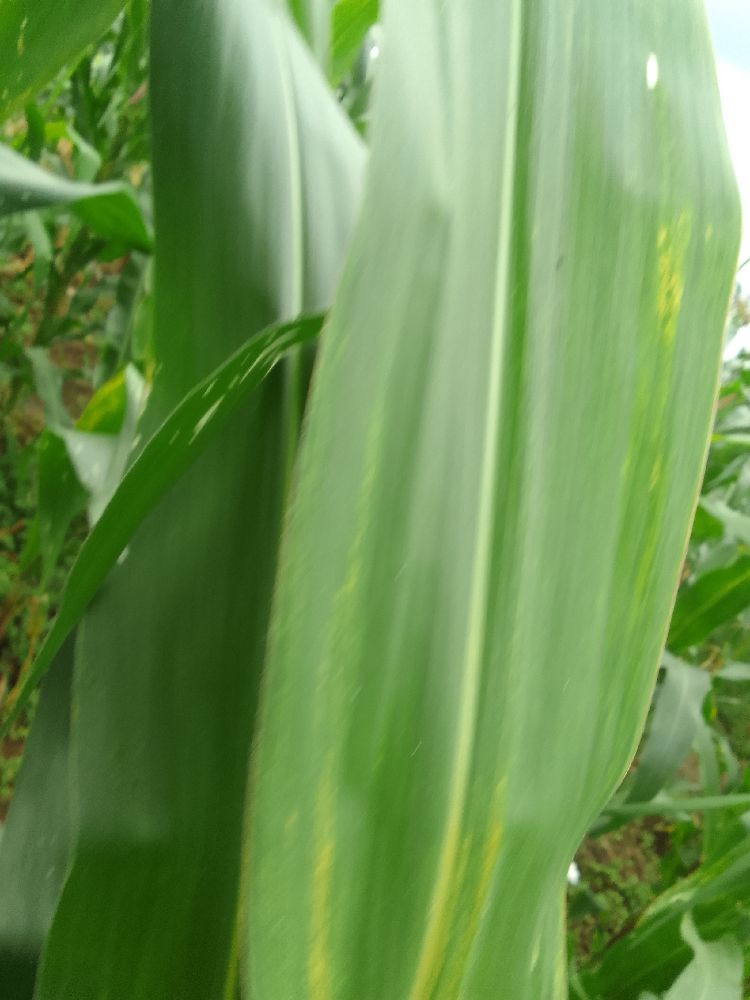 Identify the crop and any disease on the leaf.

maize, maize lethal necrosis
